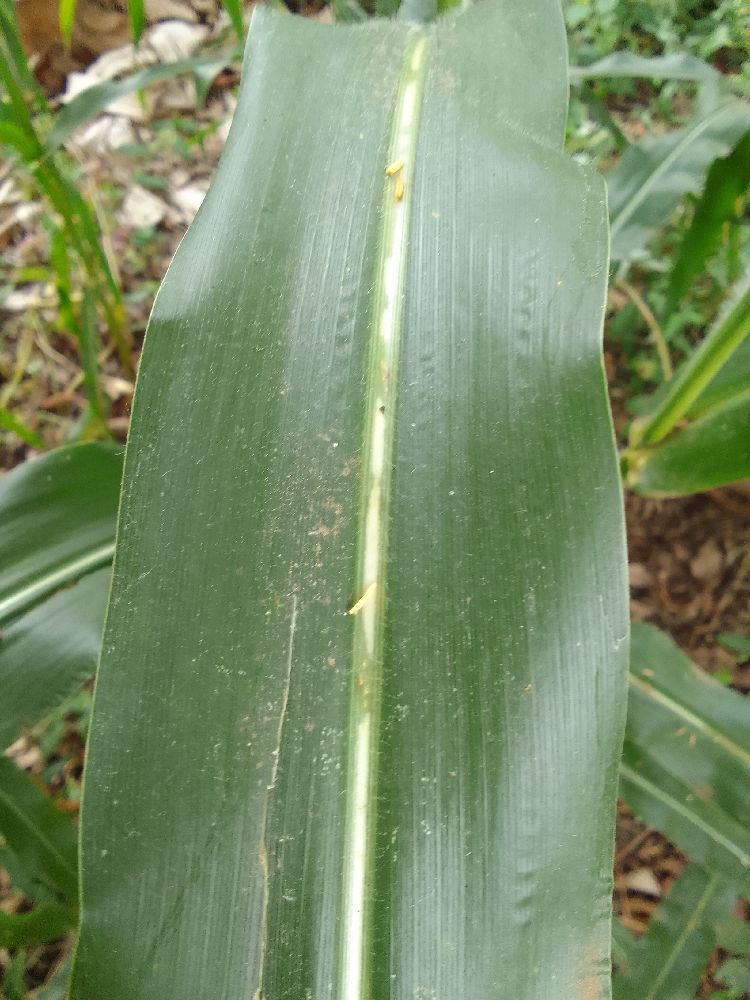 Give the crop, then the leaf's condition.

maize, healthy
